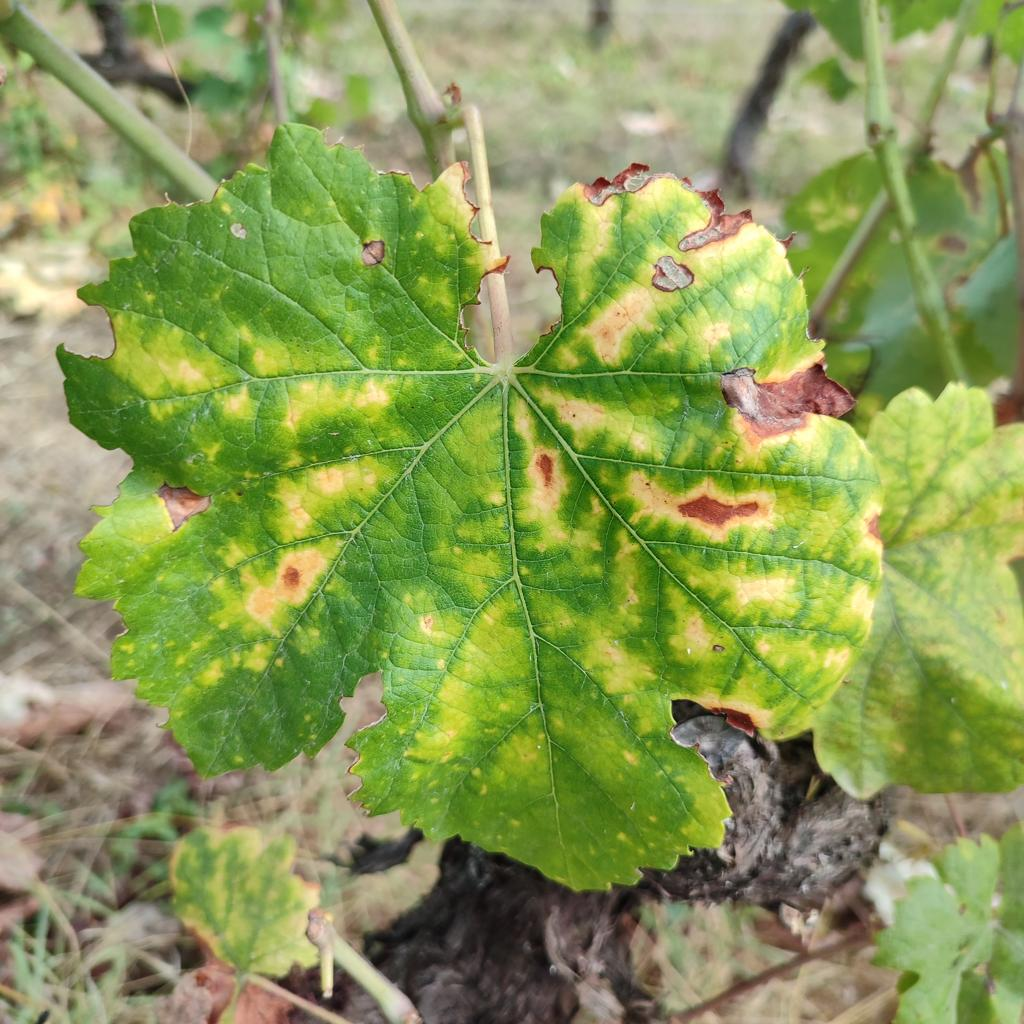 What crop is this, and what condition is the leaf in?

grapevine, esca complex
